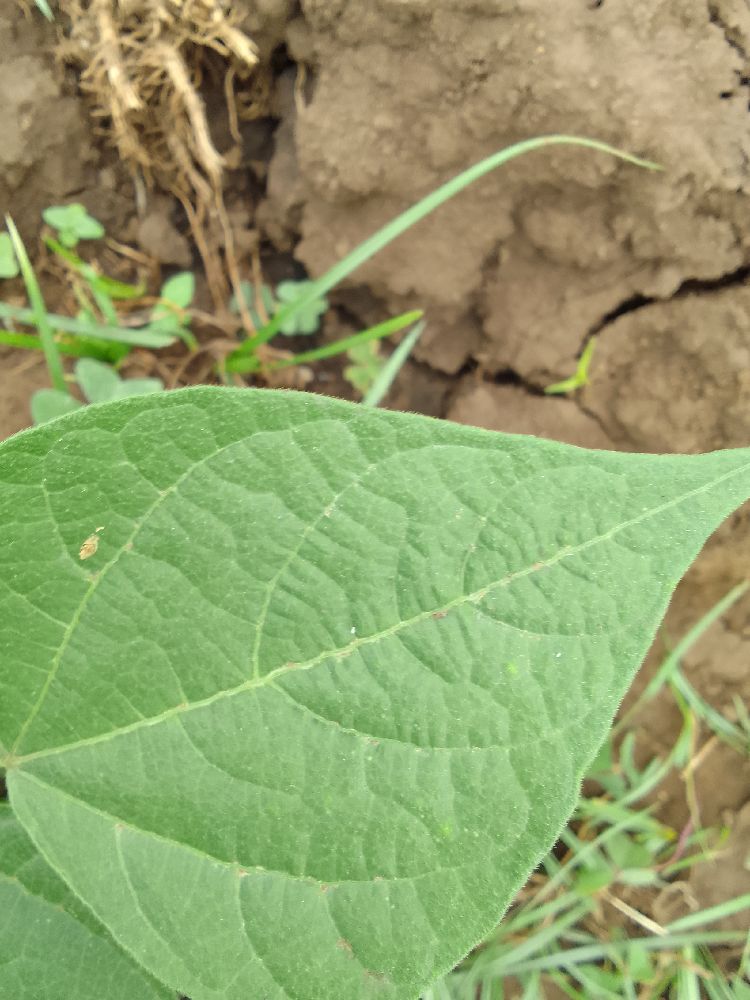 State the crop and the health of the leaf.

common bean, healthy
